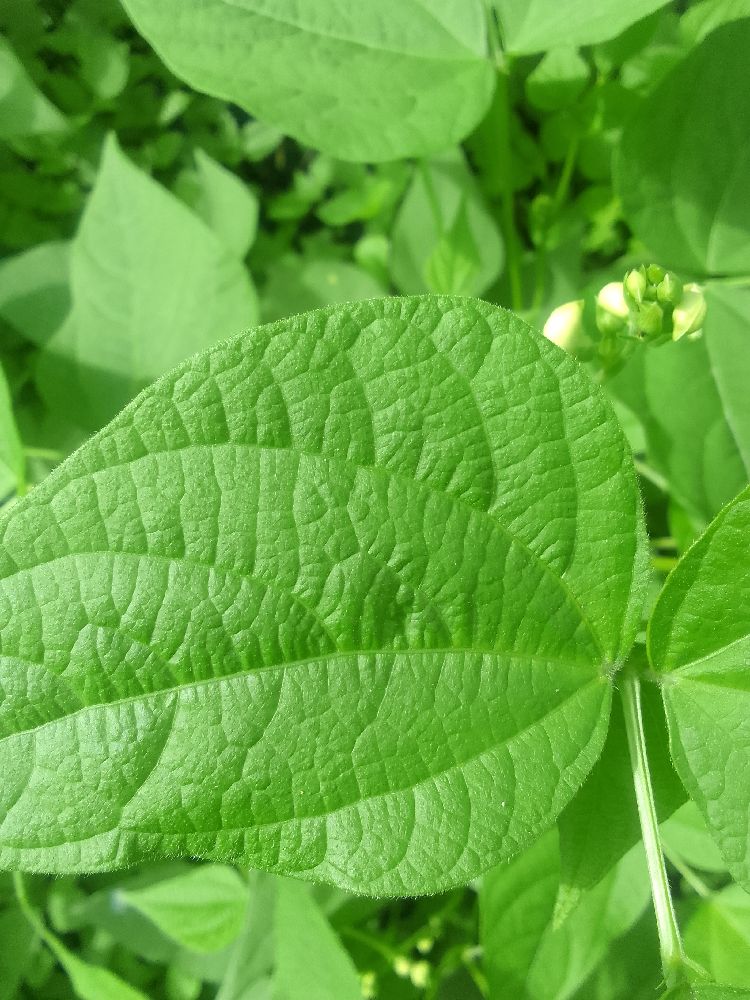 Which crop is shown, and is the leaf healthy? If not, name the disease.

common bean, healthy
